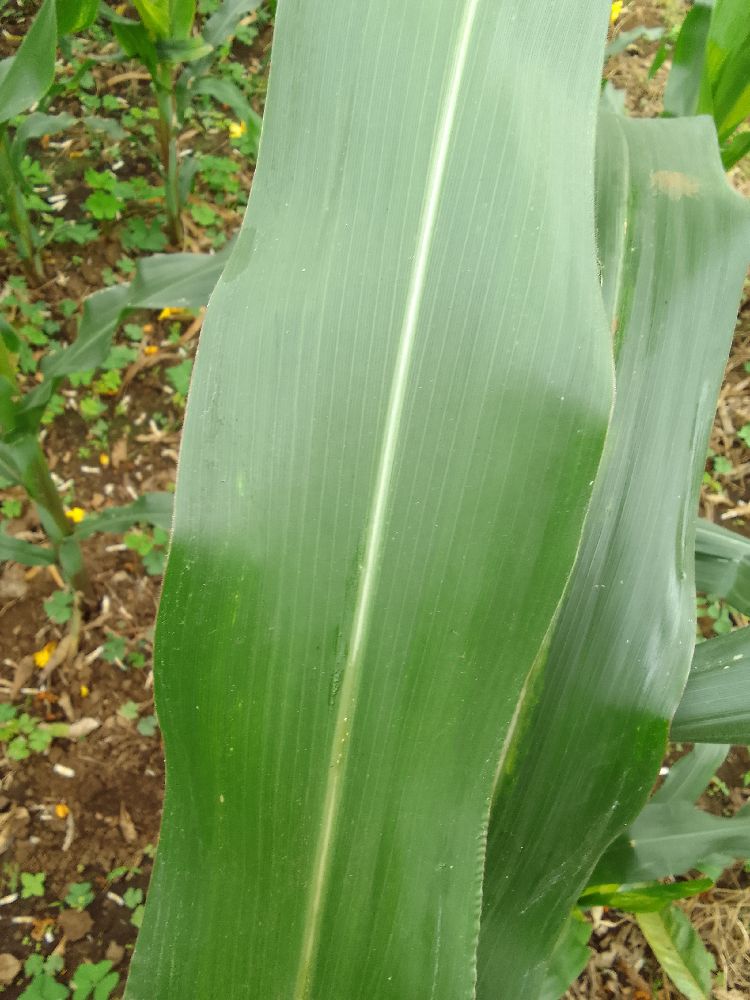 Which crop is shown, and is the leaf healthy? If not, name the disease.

maize, healthy
